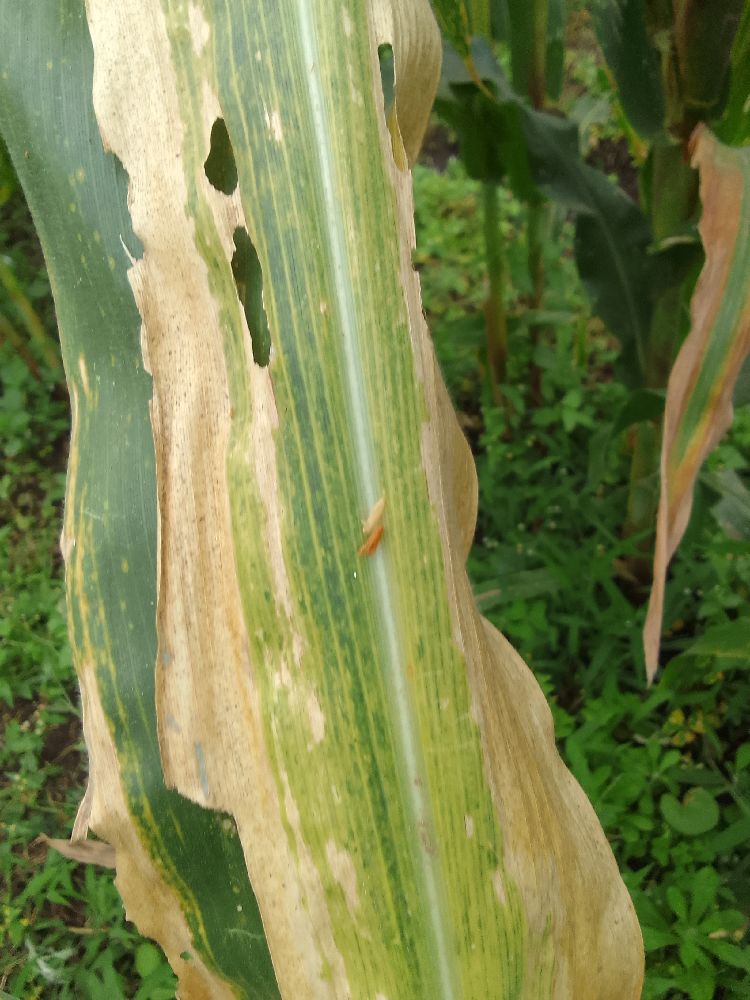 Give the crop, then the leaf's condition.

maize, maize lethal necrosis
